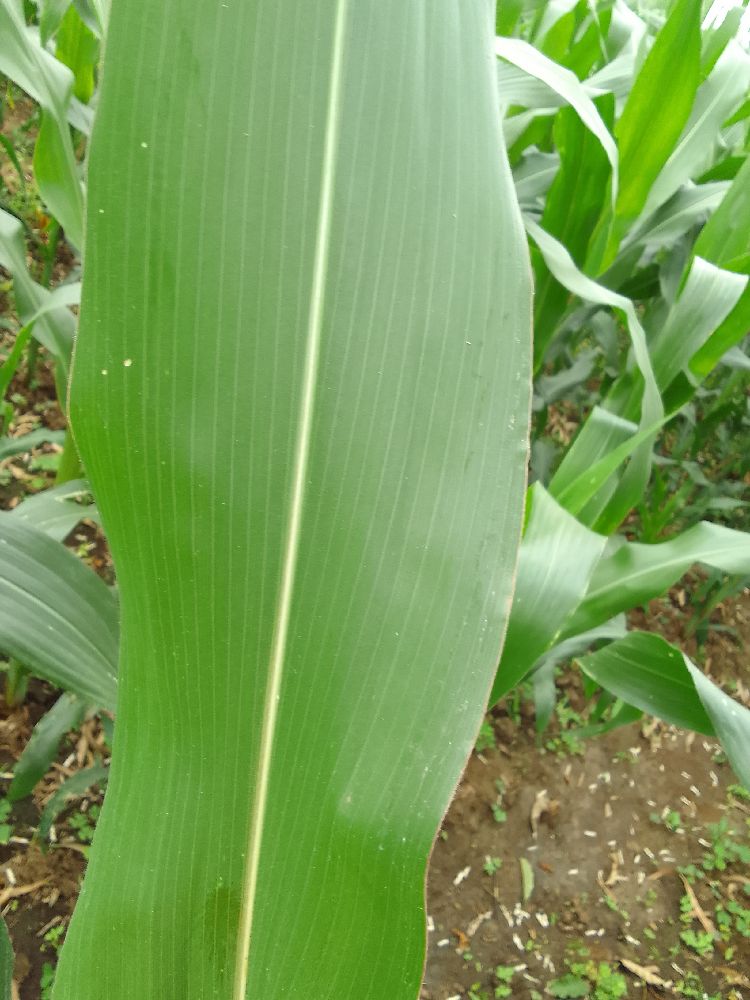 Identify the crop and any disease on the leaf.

maize, healthy
